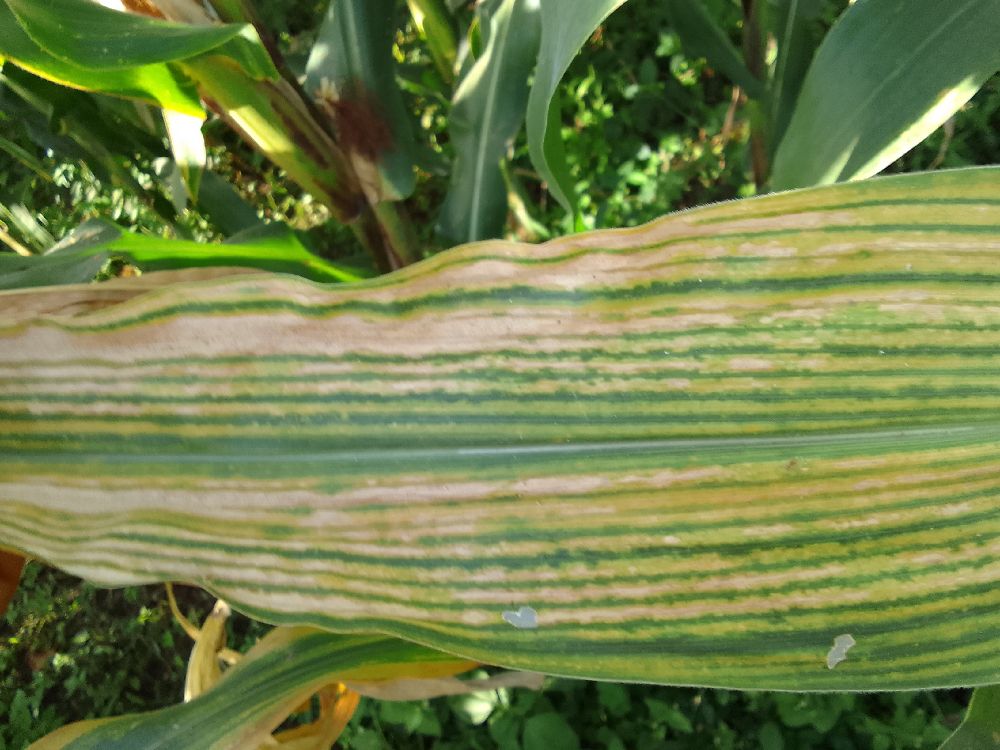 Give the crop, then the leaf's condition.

maize, maize lethal necrosis
